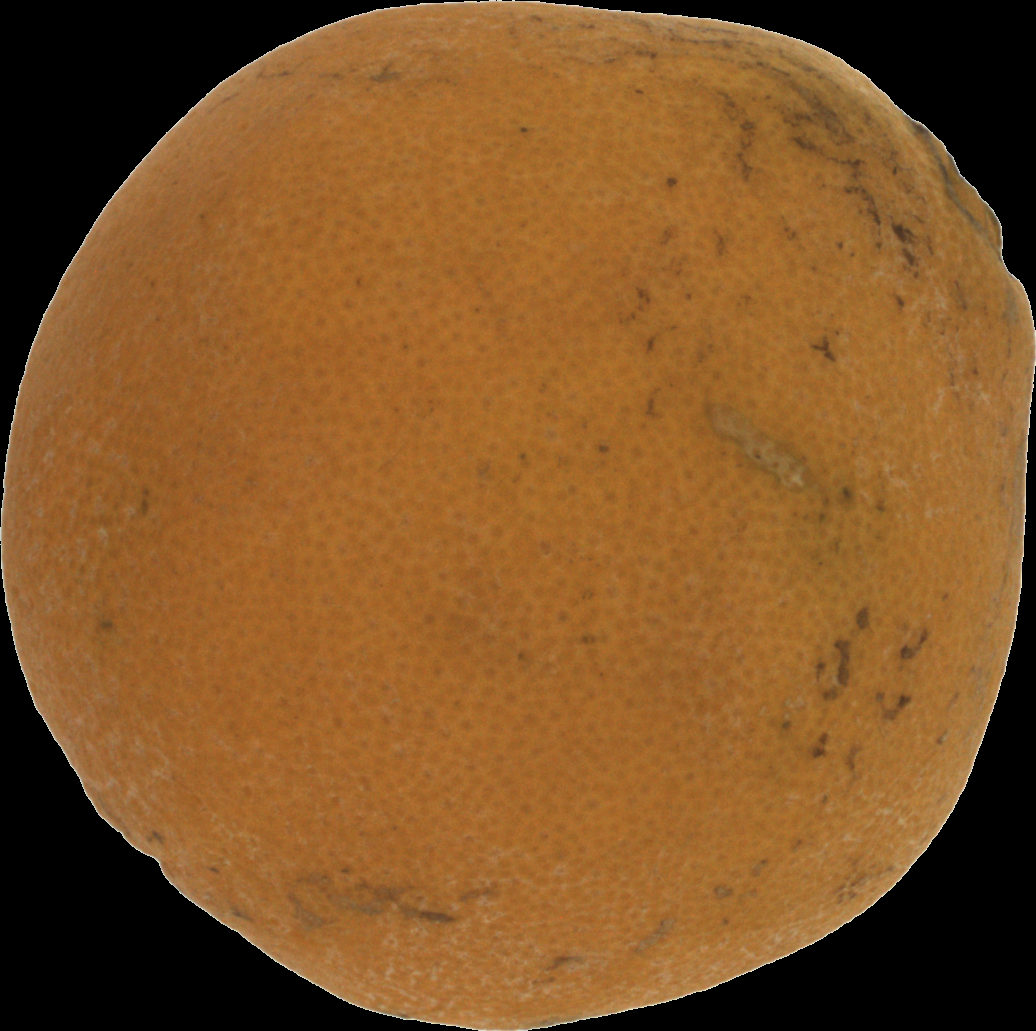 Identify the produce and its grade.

orange, bad
